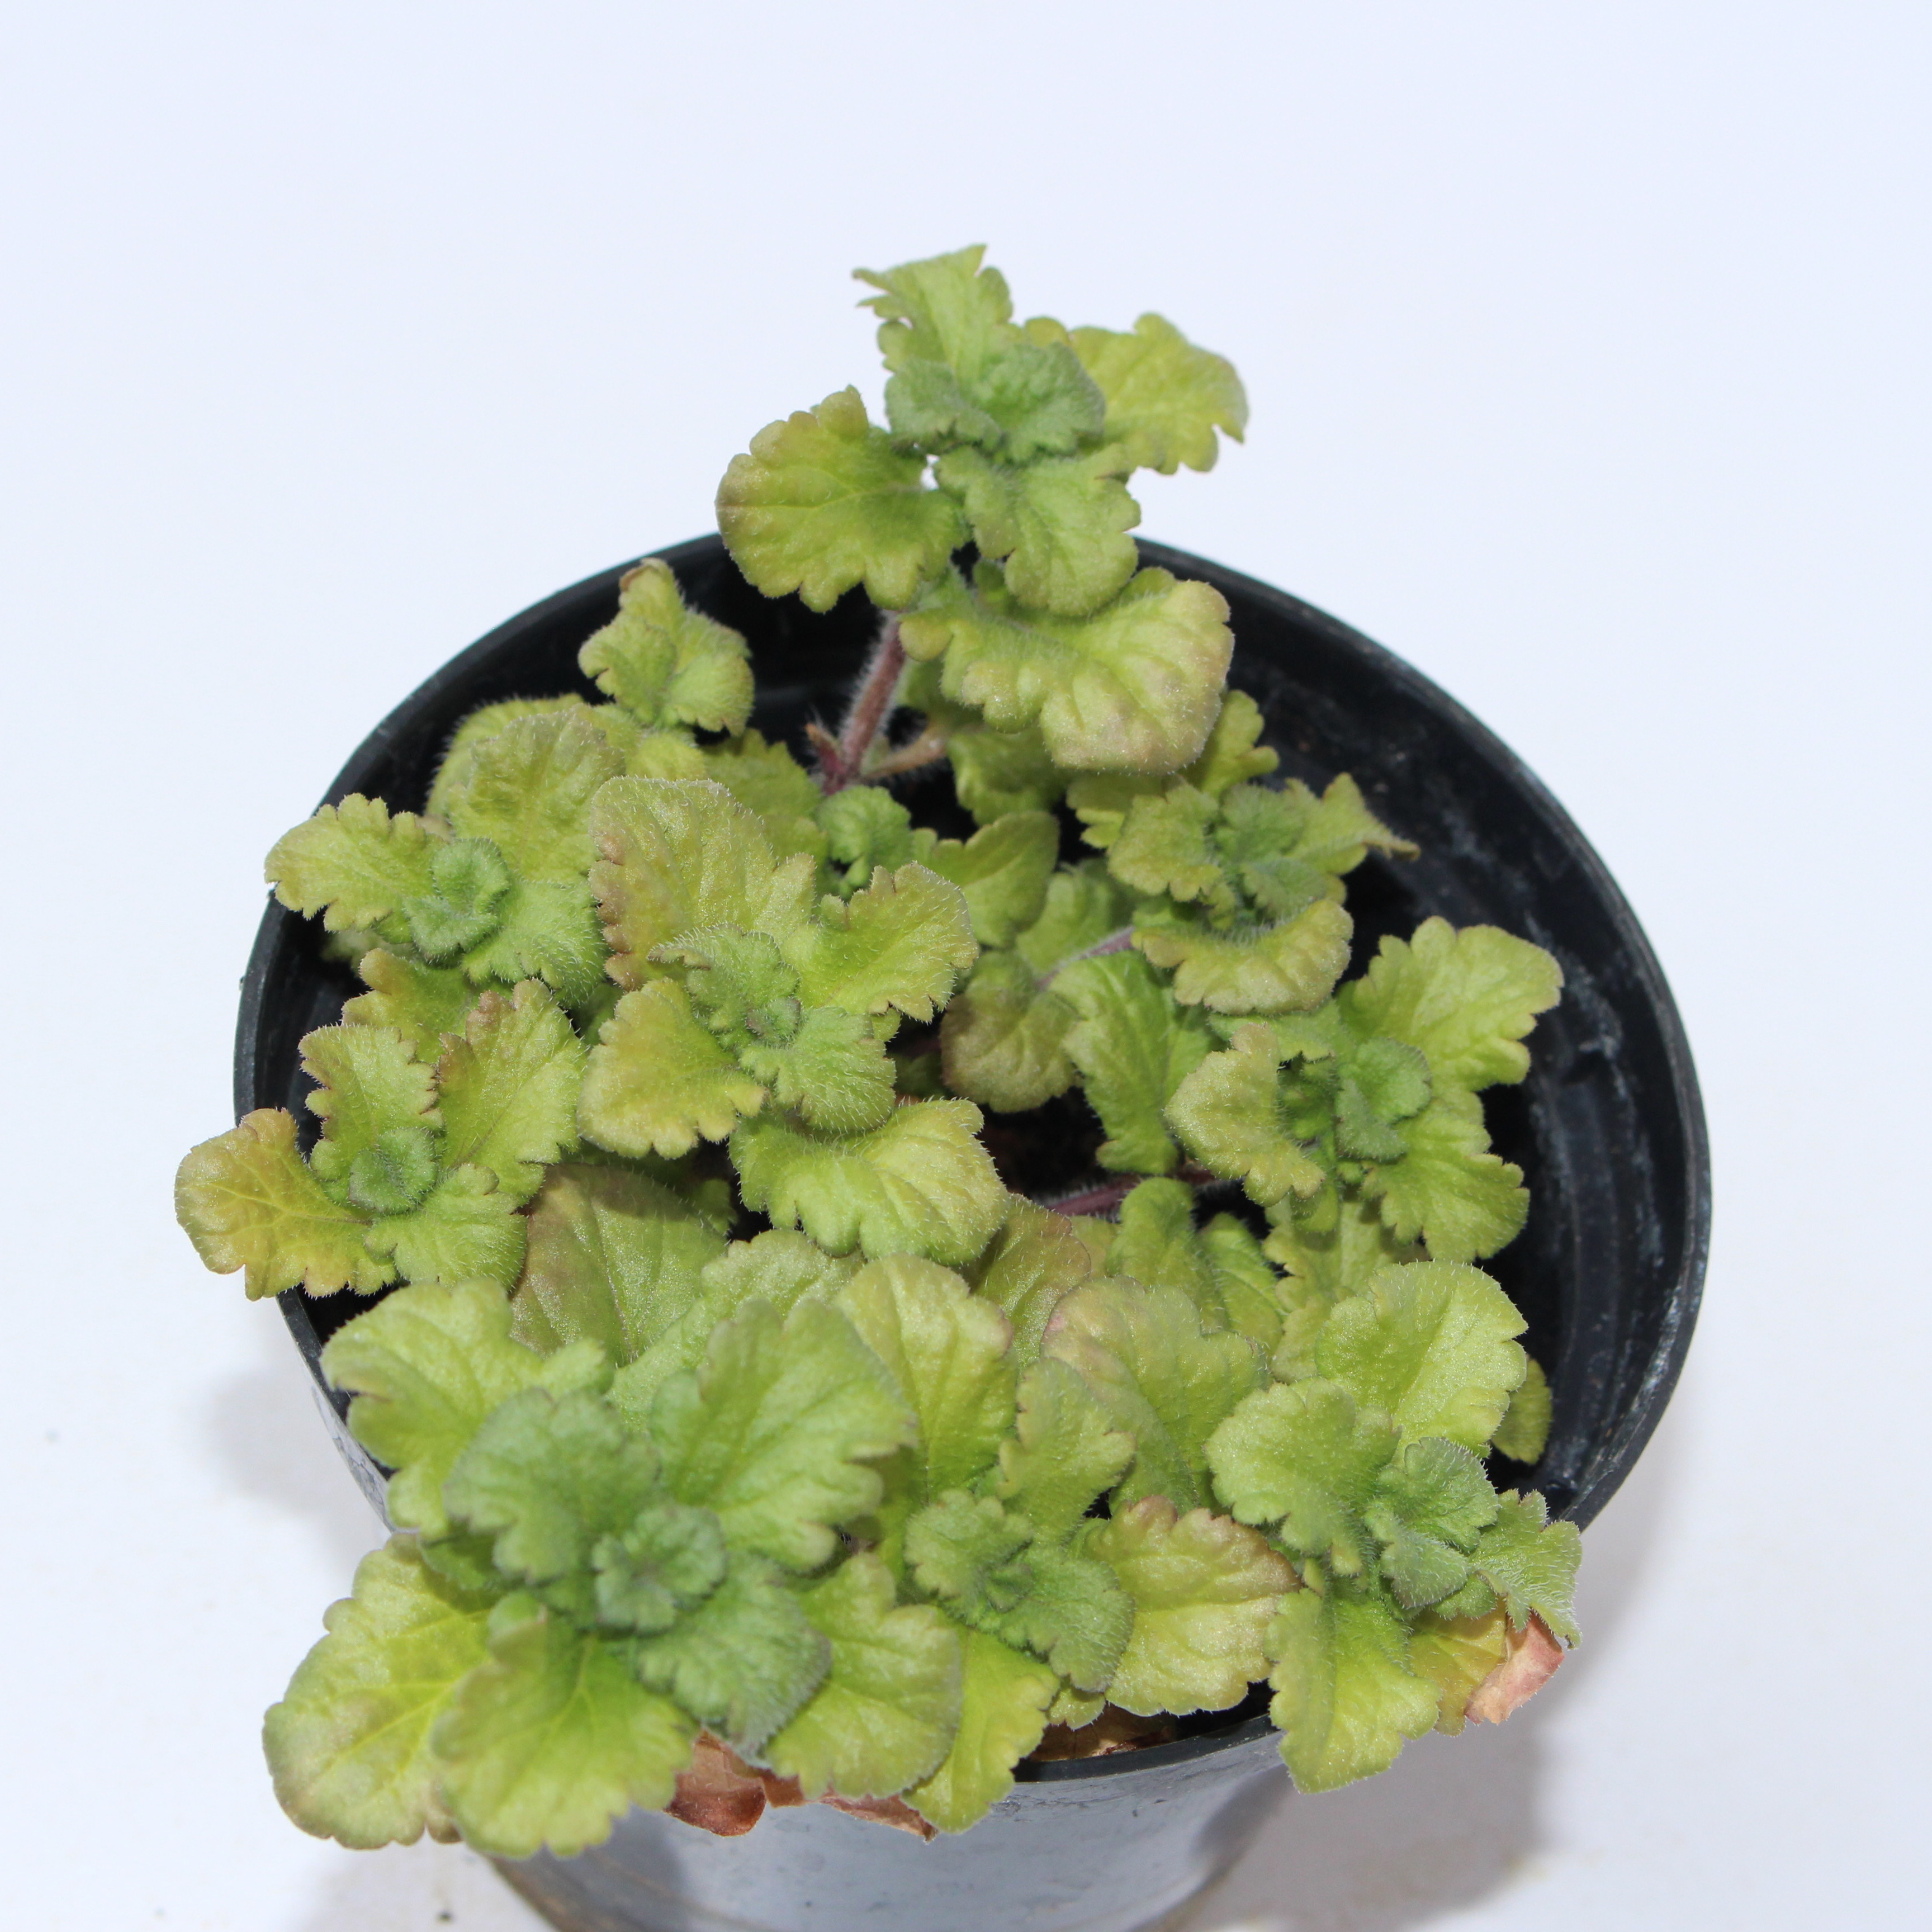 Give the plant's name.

Veronica persica
